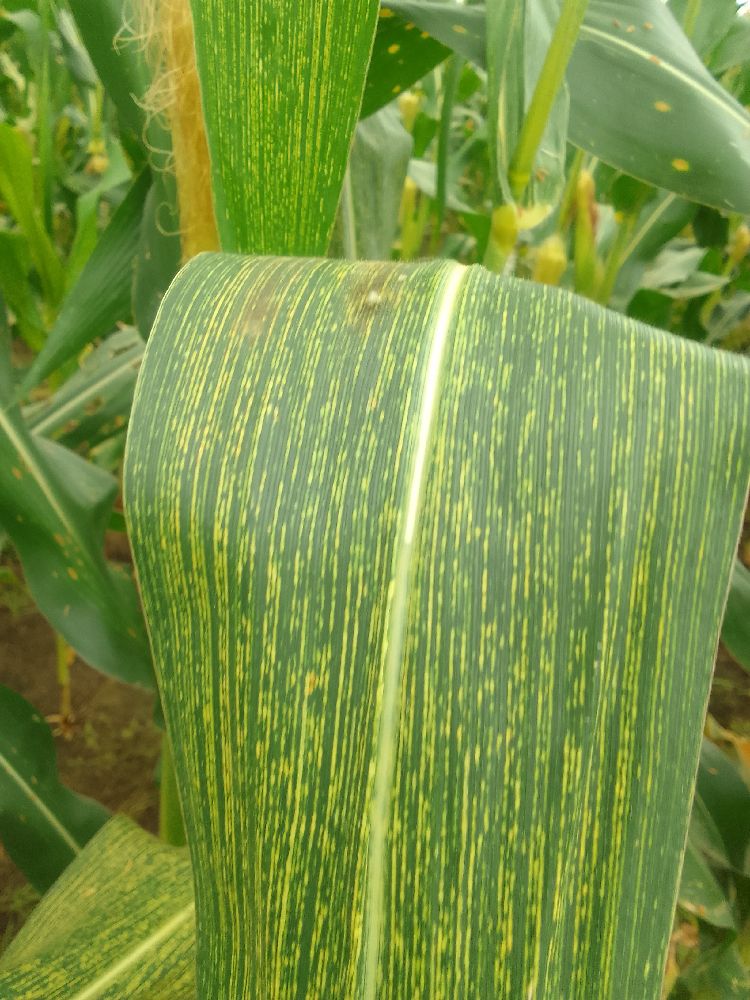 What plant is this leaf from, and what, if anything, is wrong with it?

maize, maize streak virus
